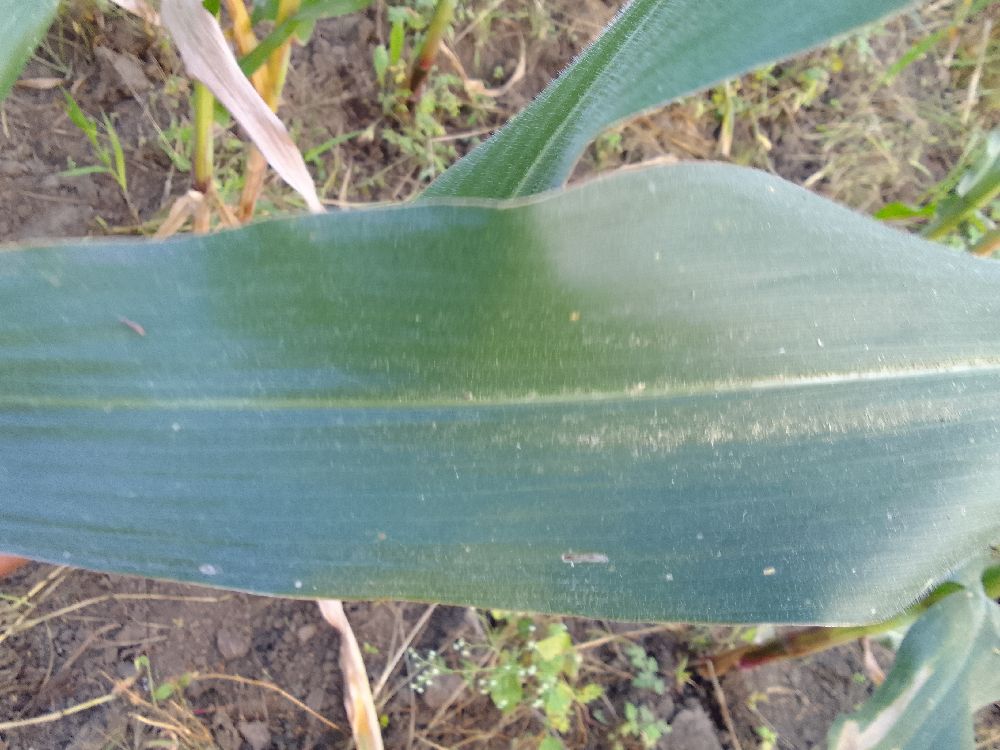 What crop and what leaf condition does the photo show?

maize, healthy
